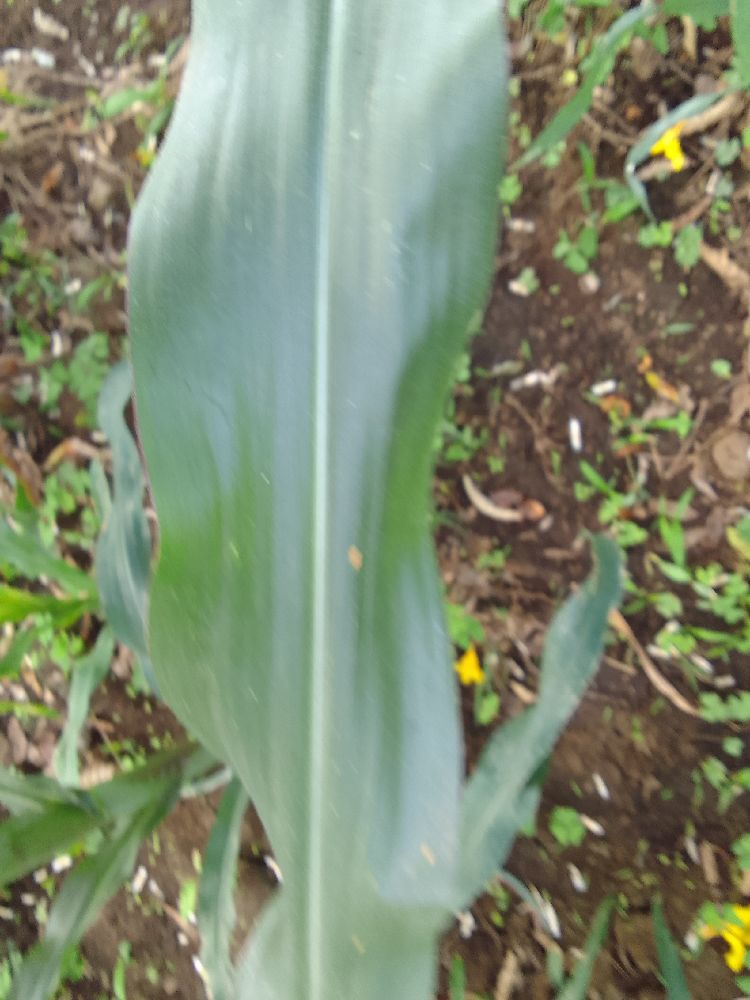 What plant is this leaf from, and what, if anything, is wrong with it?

maize, healthy
